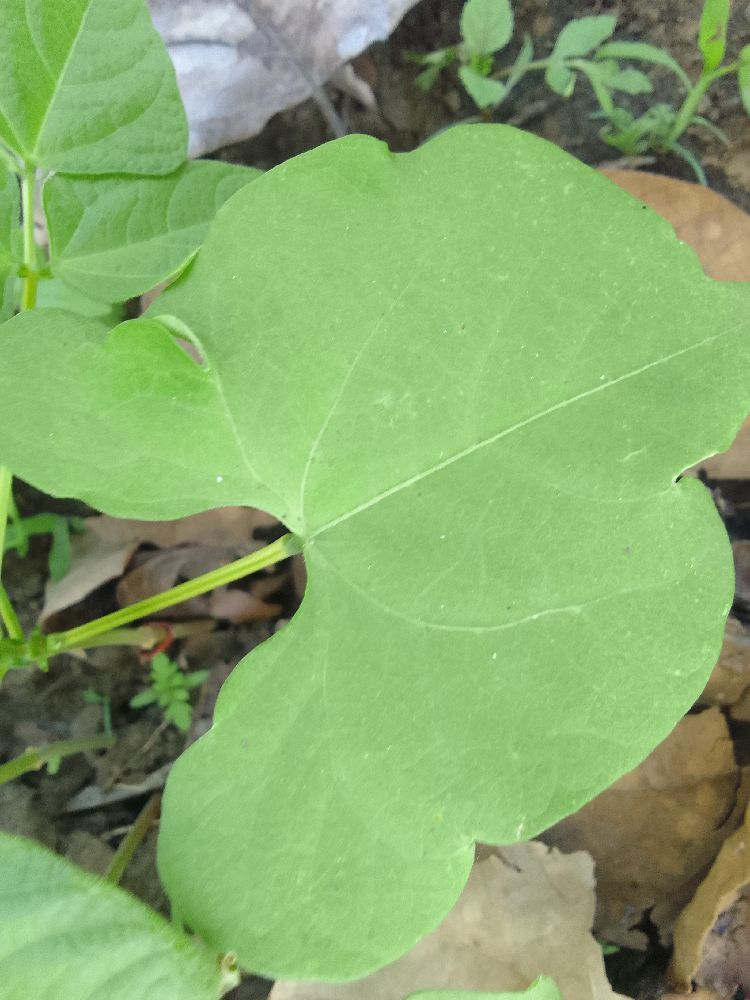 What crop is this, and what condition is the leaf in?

common bean, healthy
